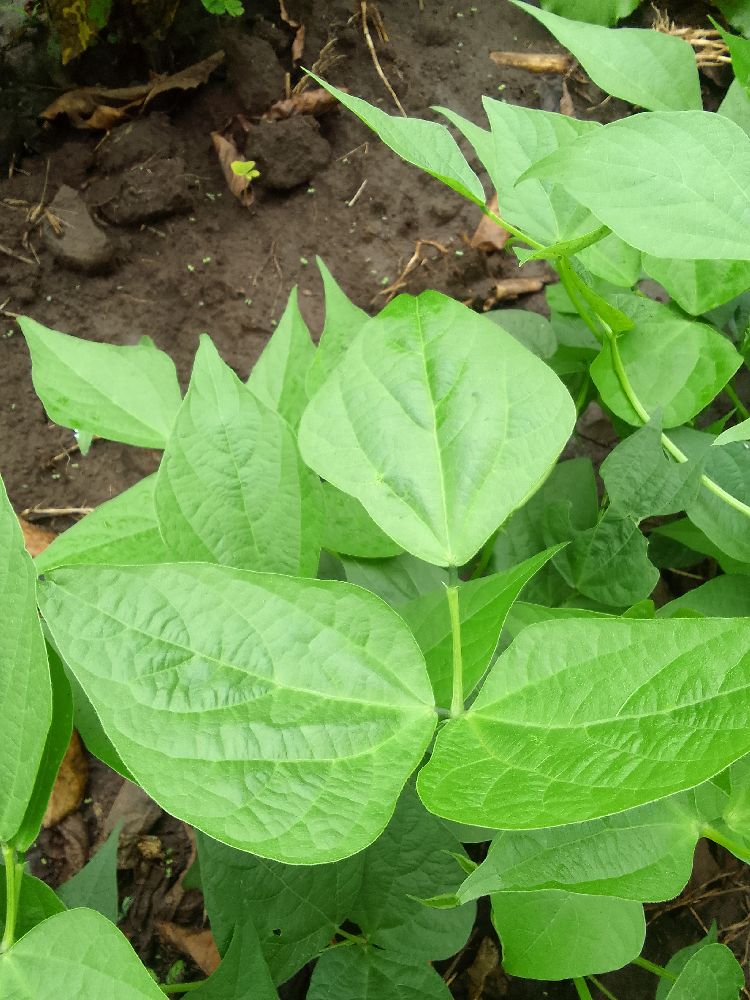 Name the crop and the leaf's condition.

common bean, healthy
